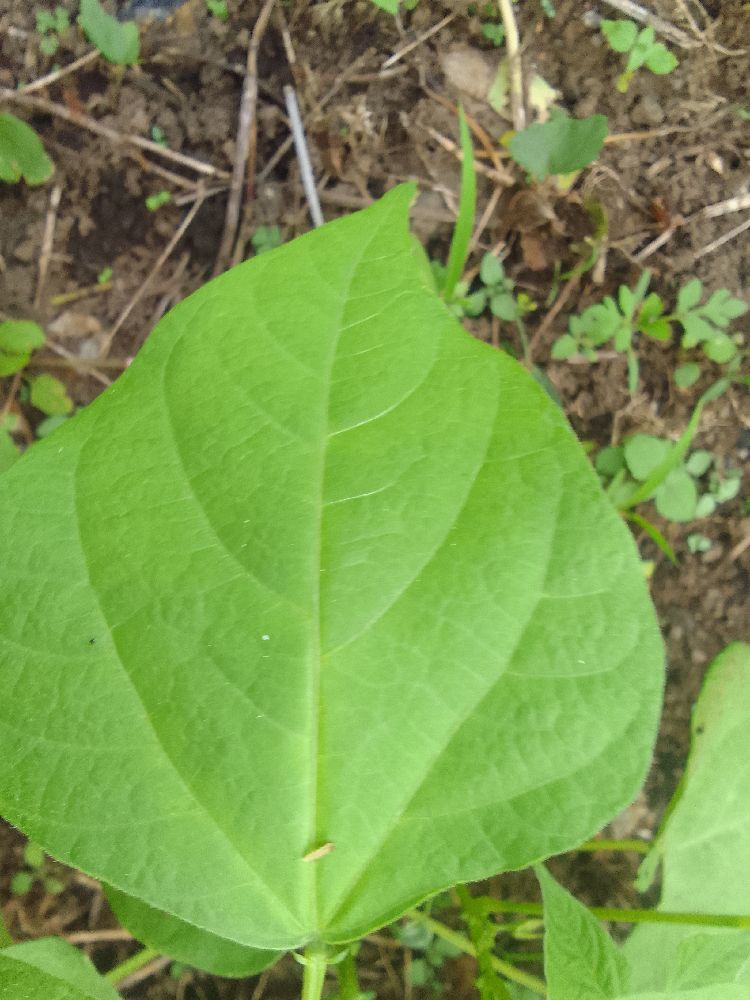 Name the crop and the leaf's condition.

common bean, healthy
